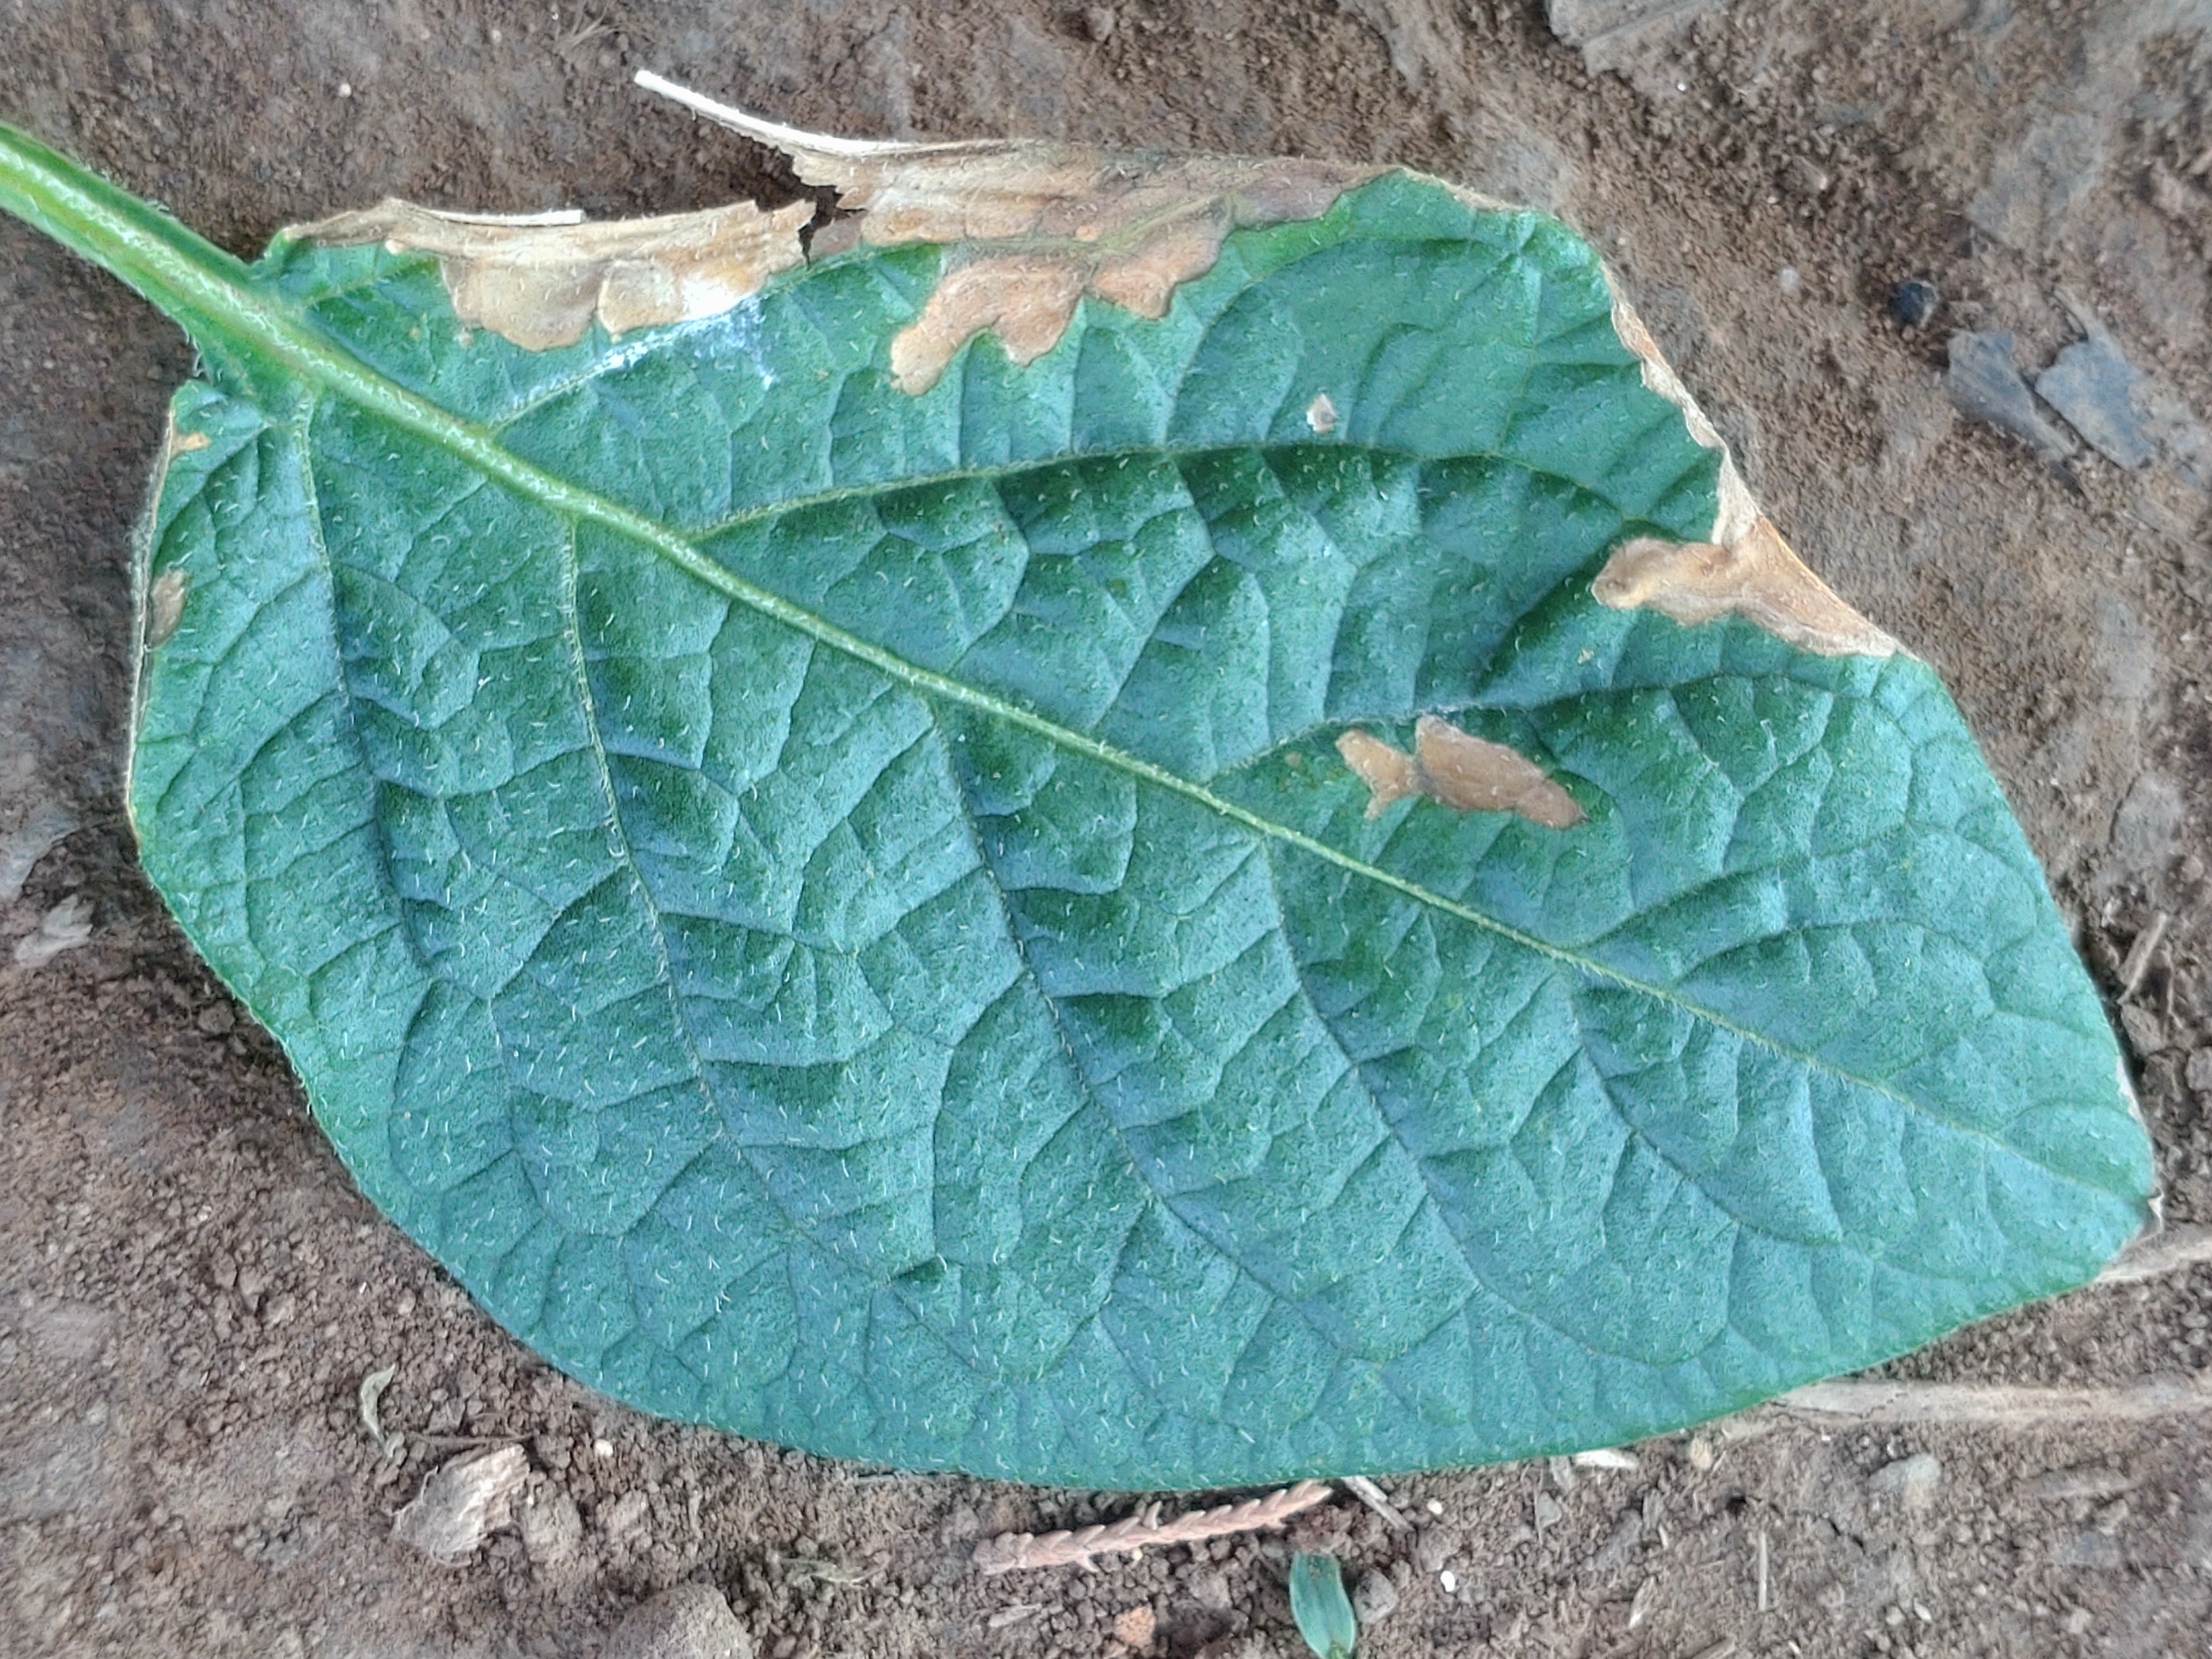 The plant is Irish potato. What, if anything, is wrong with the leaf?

early blight
